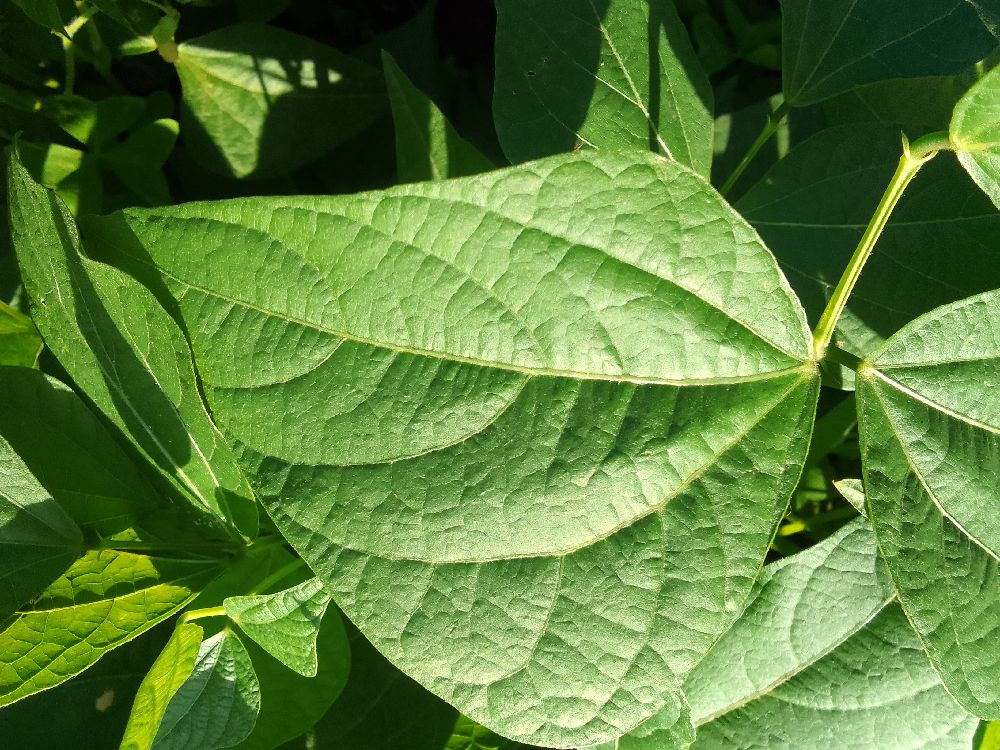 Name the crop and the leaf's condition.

common bean, healthy
